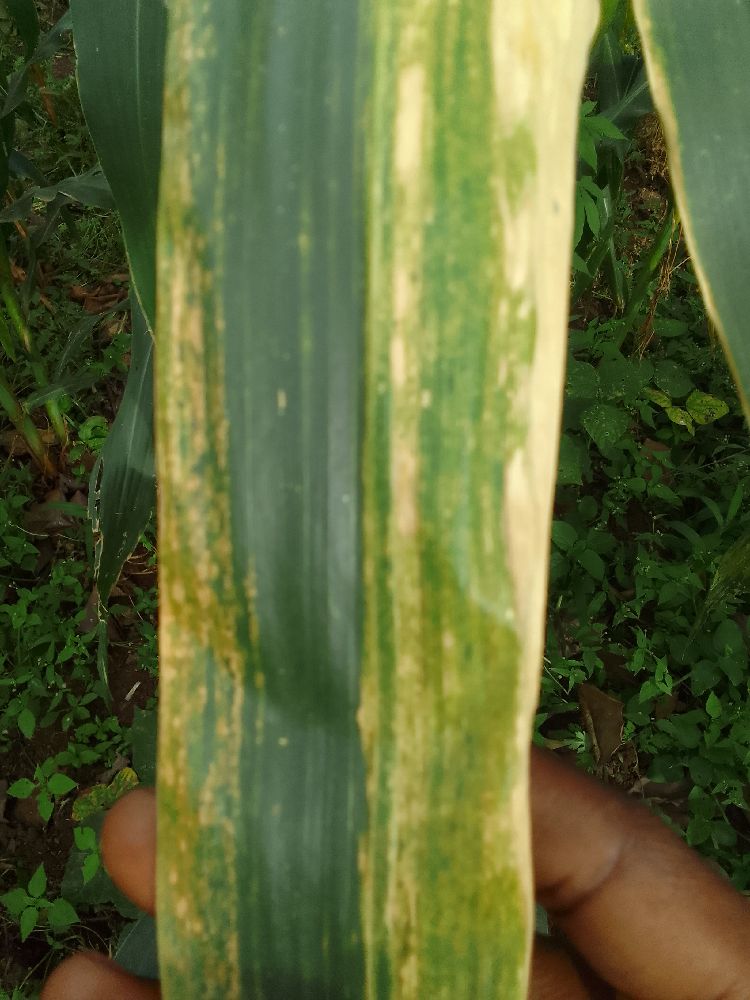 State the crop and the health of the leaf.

maize, maize lethal necrosis
